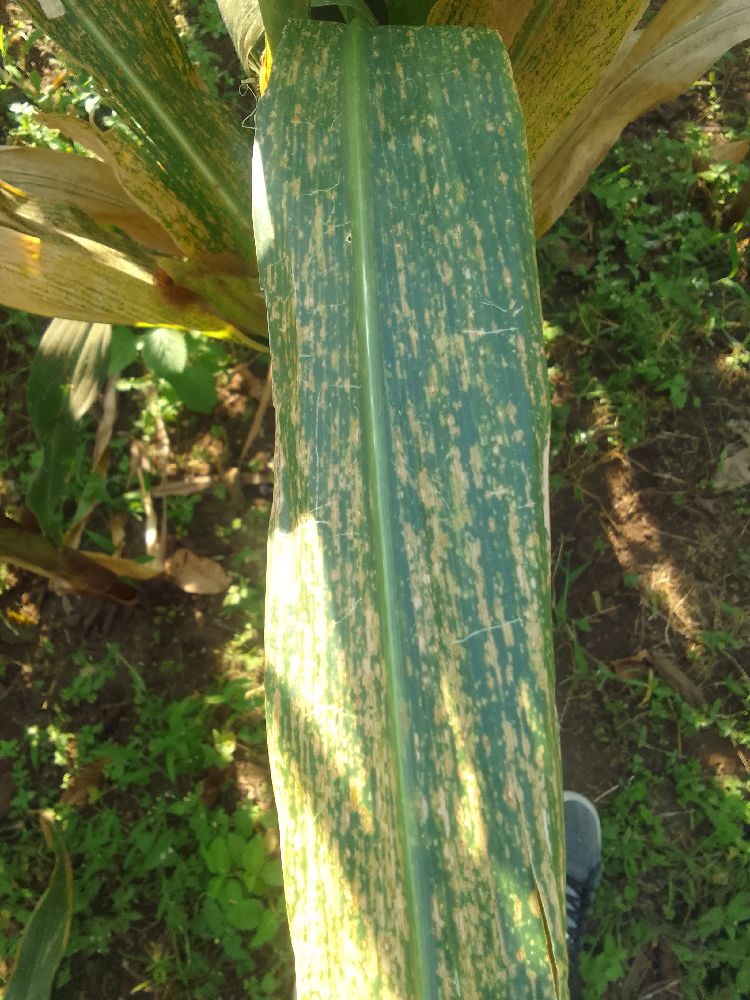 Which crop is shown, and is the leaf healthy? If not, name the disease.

maize, maize lethal necrosis
